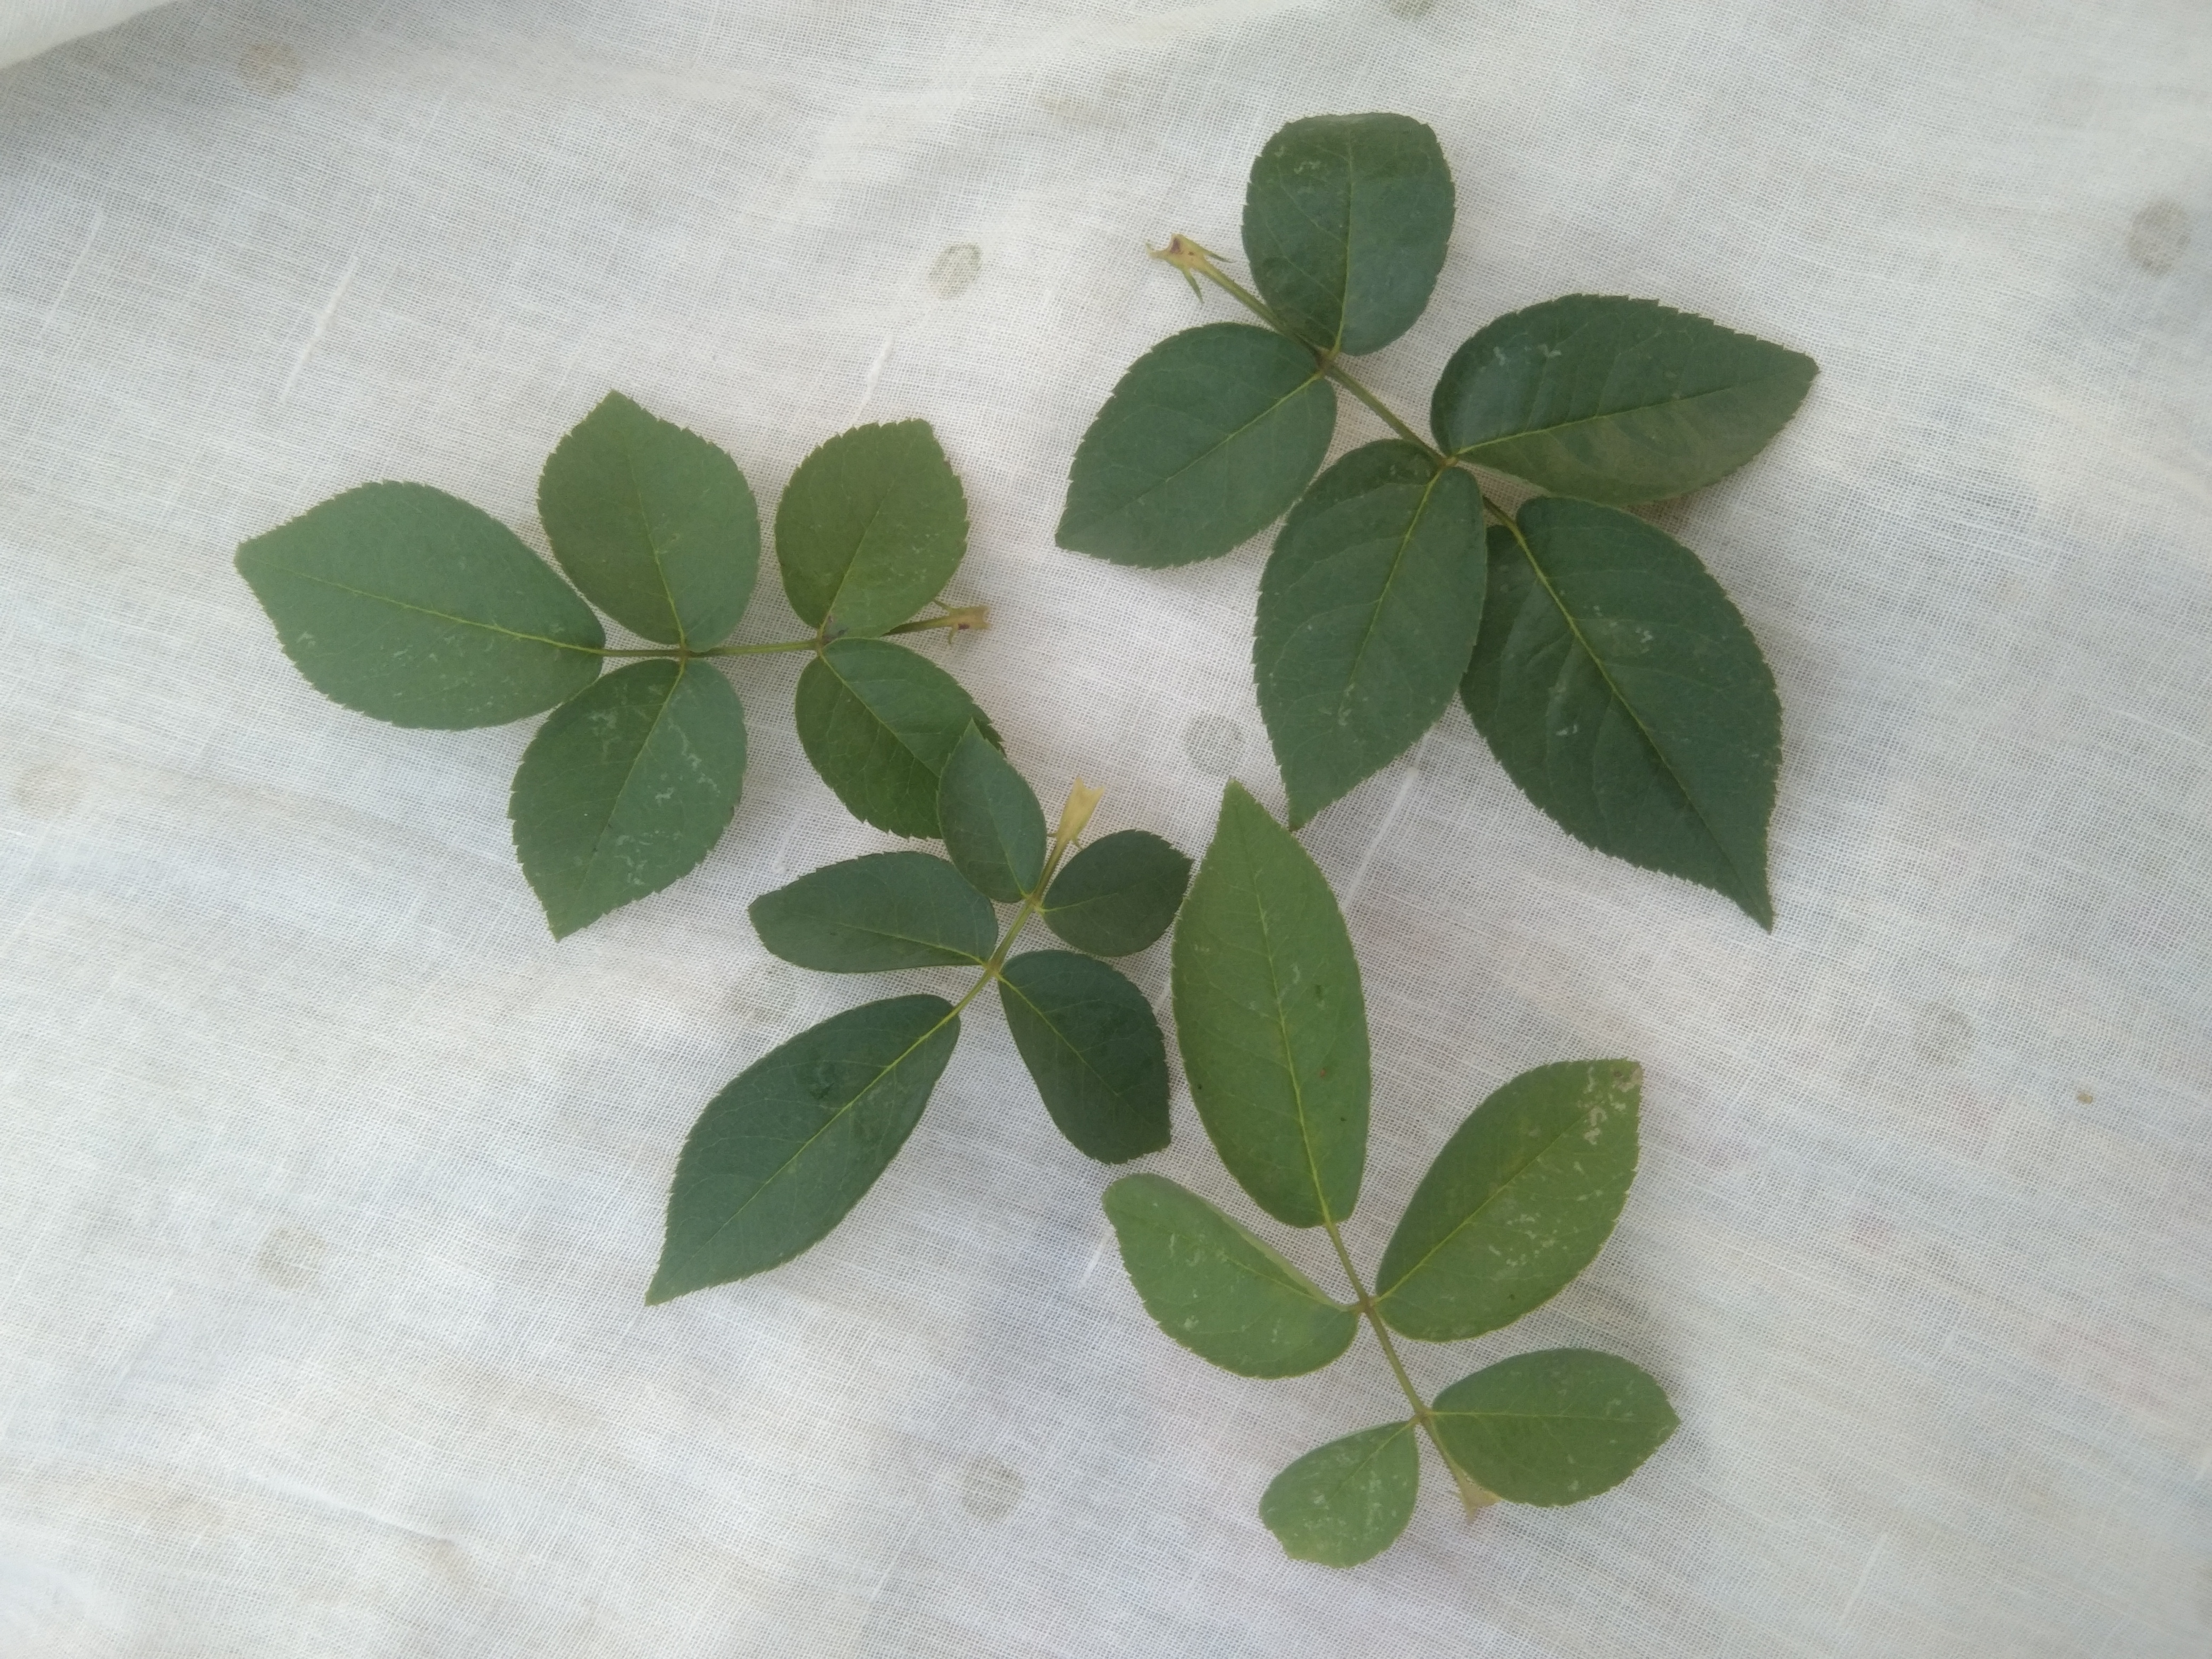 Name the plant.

rose
